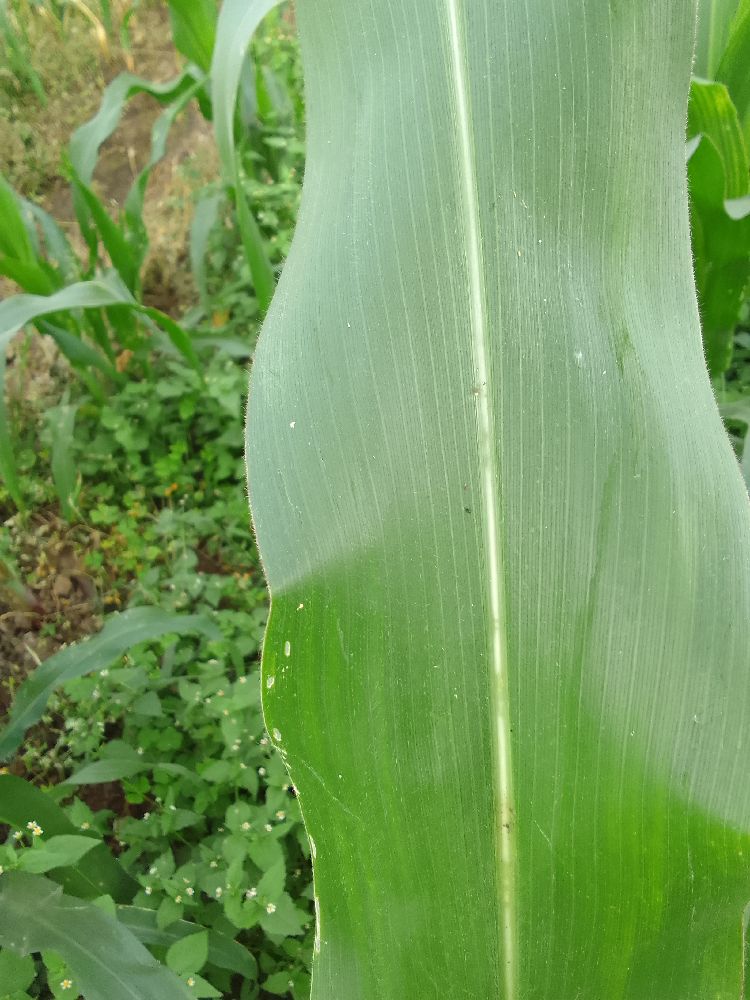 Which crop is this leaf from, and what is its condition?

maize, healthy
